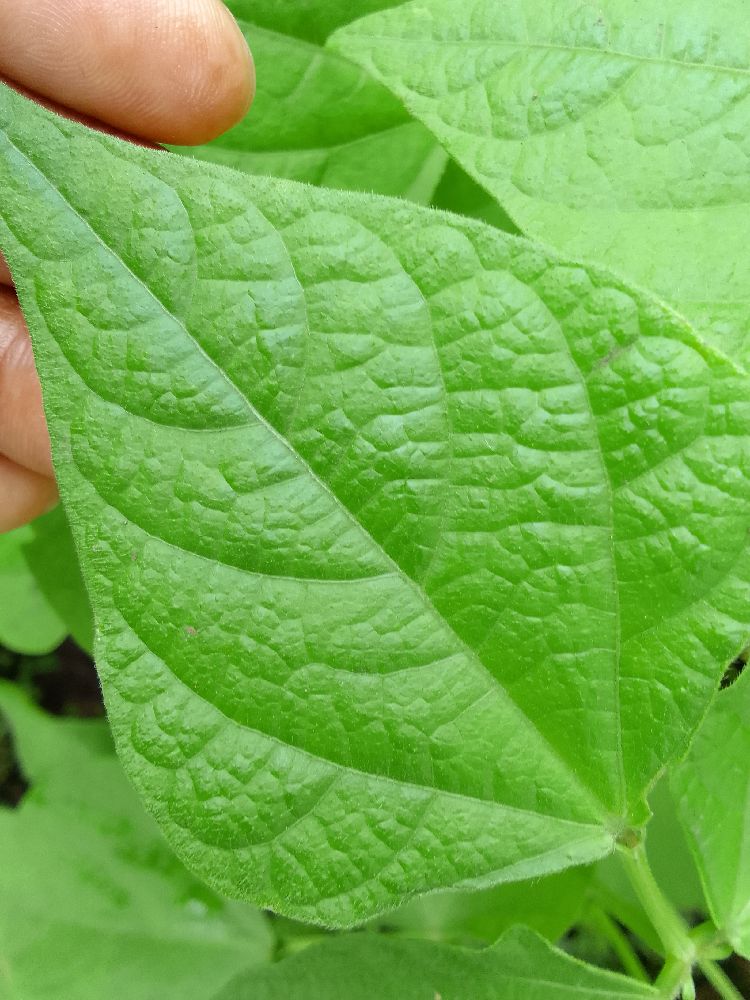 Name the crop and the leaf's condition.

common bean, healthy
